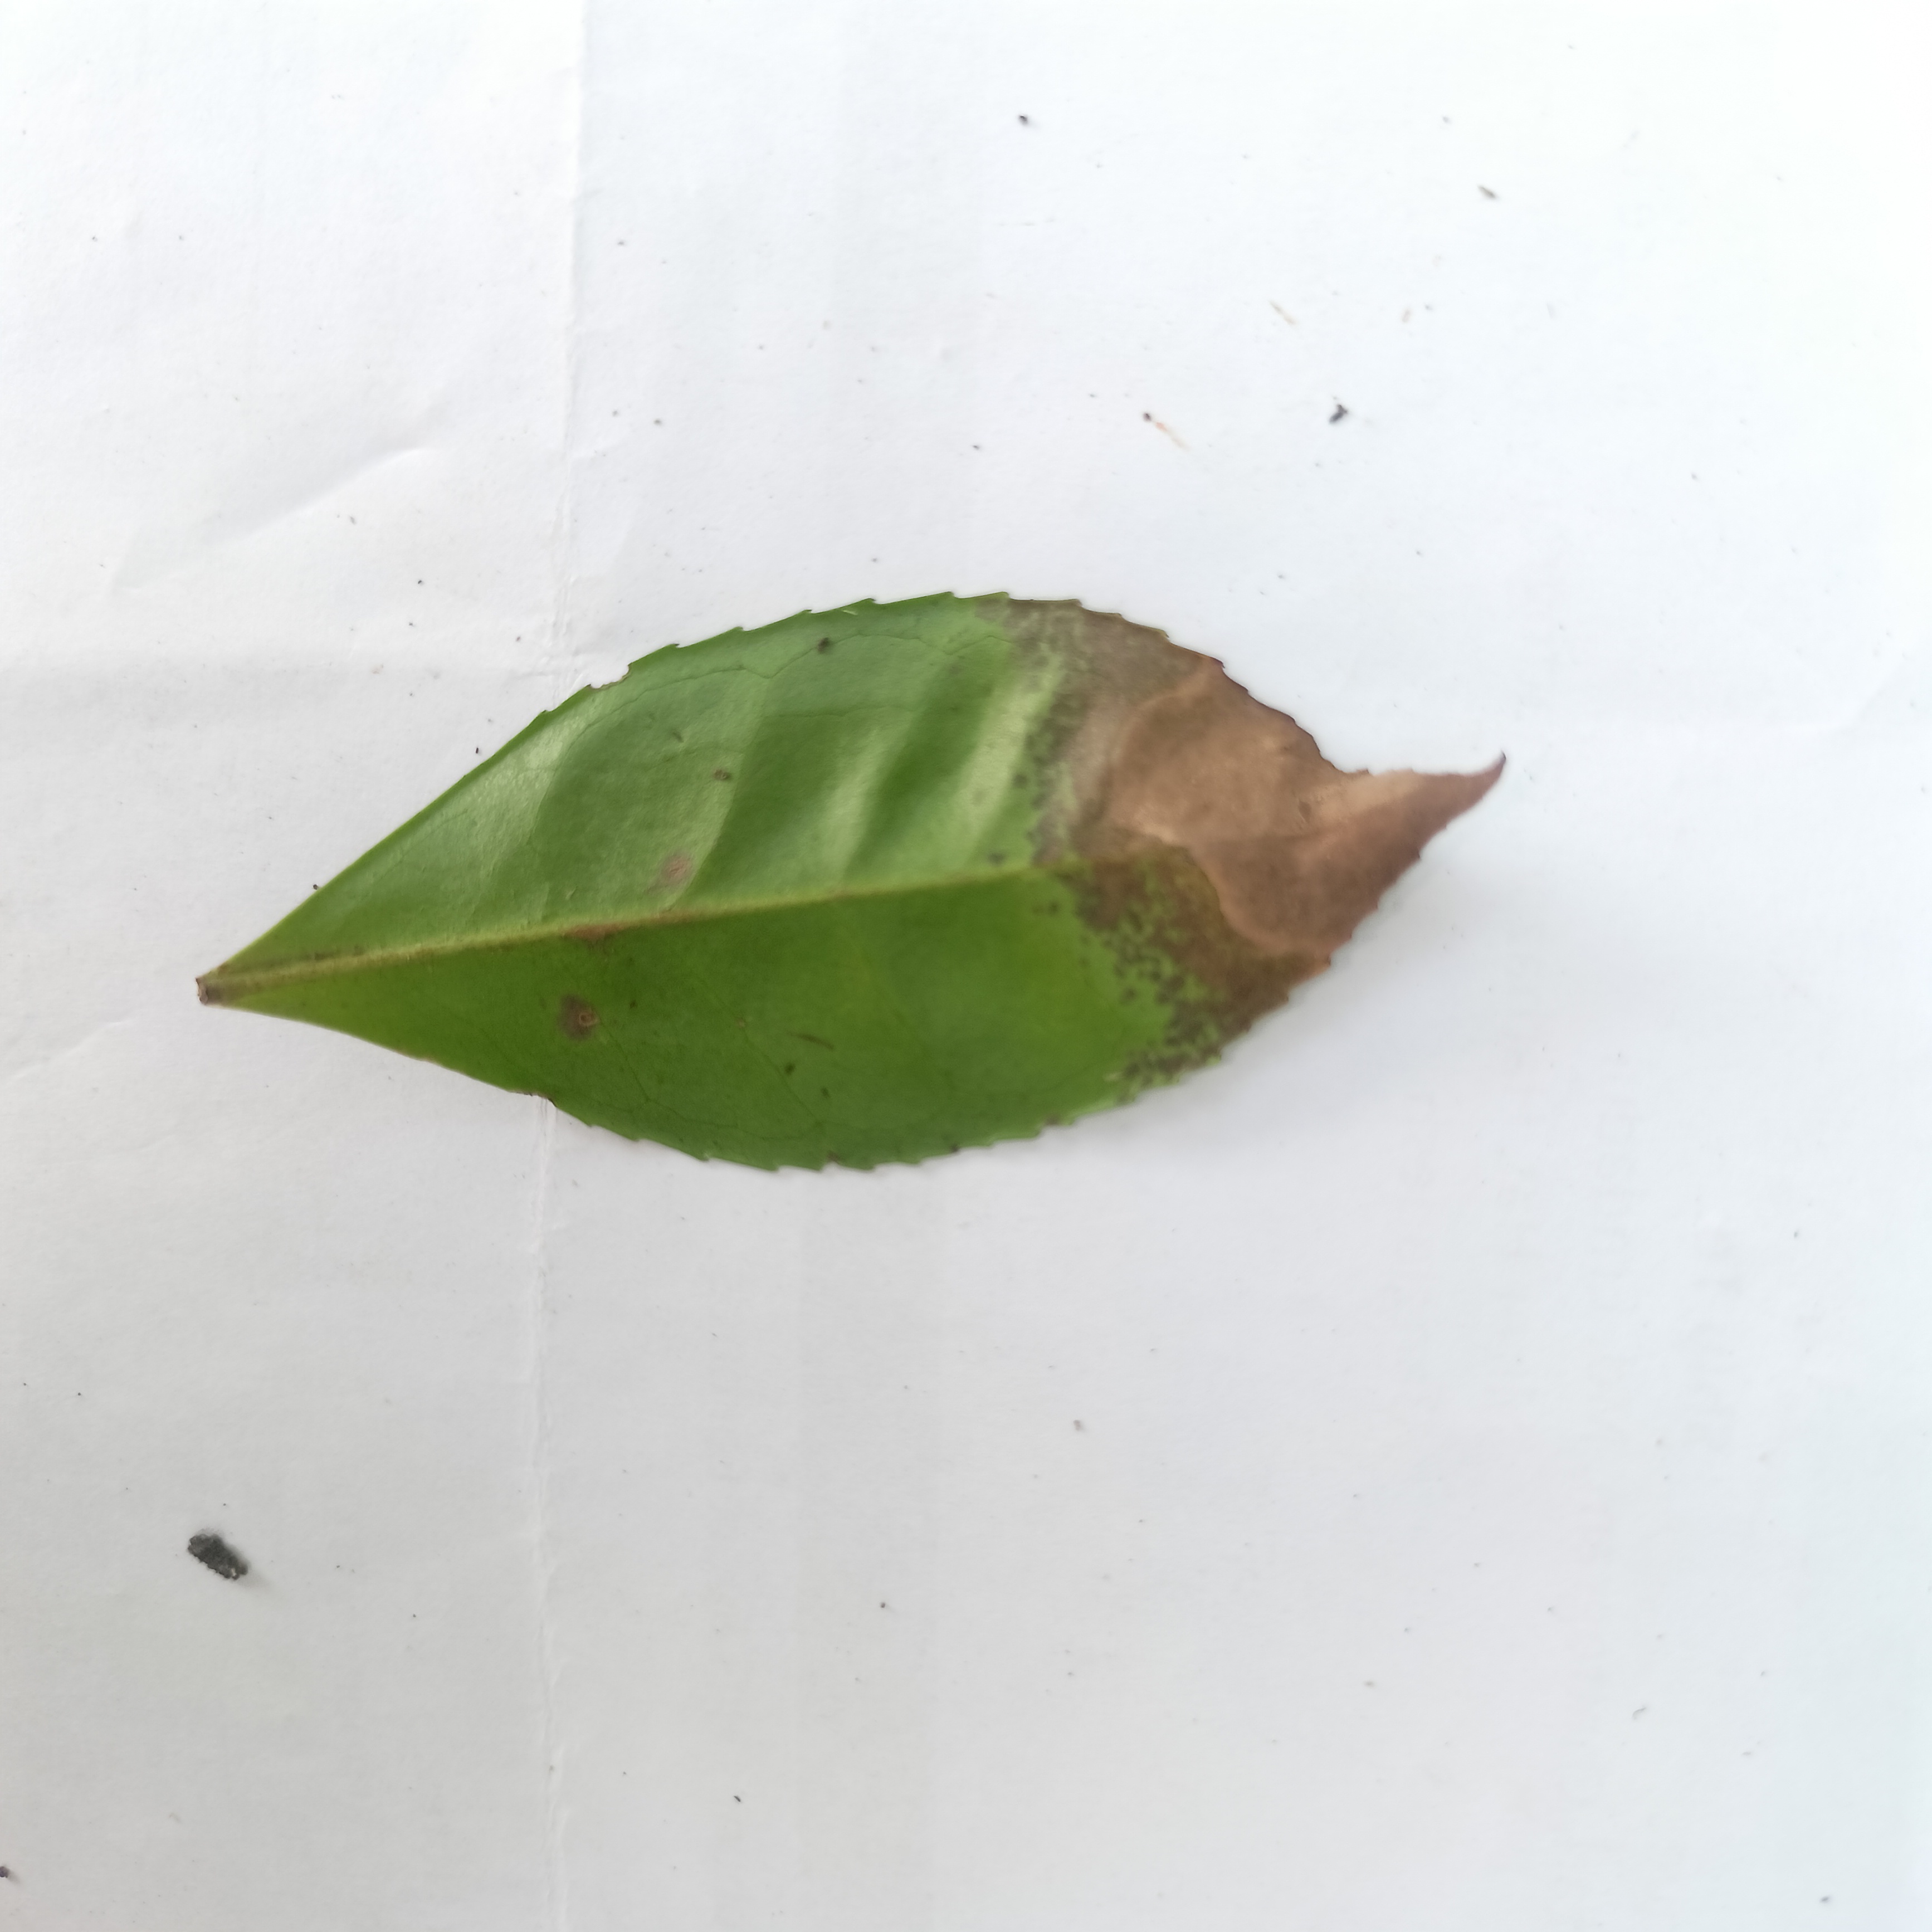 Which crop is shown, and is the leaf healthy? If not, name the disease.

tea, brown blight
